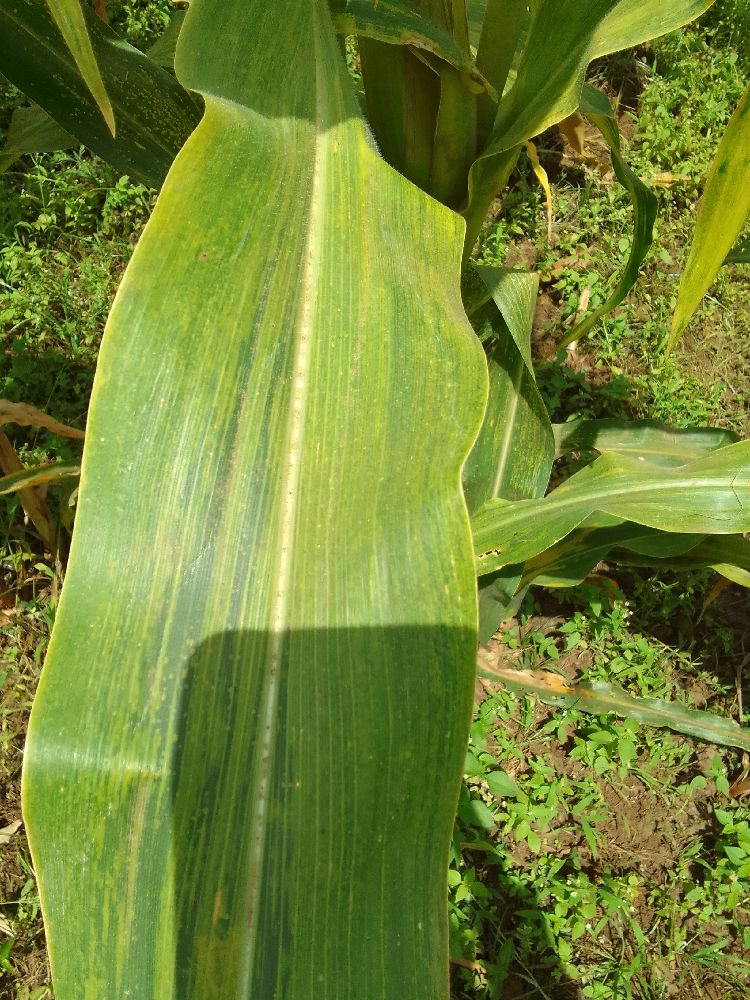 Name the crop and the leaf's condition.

maize, maize lethal necrosis
